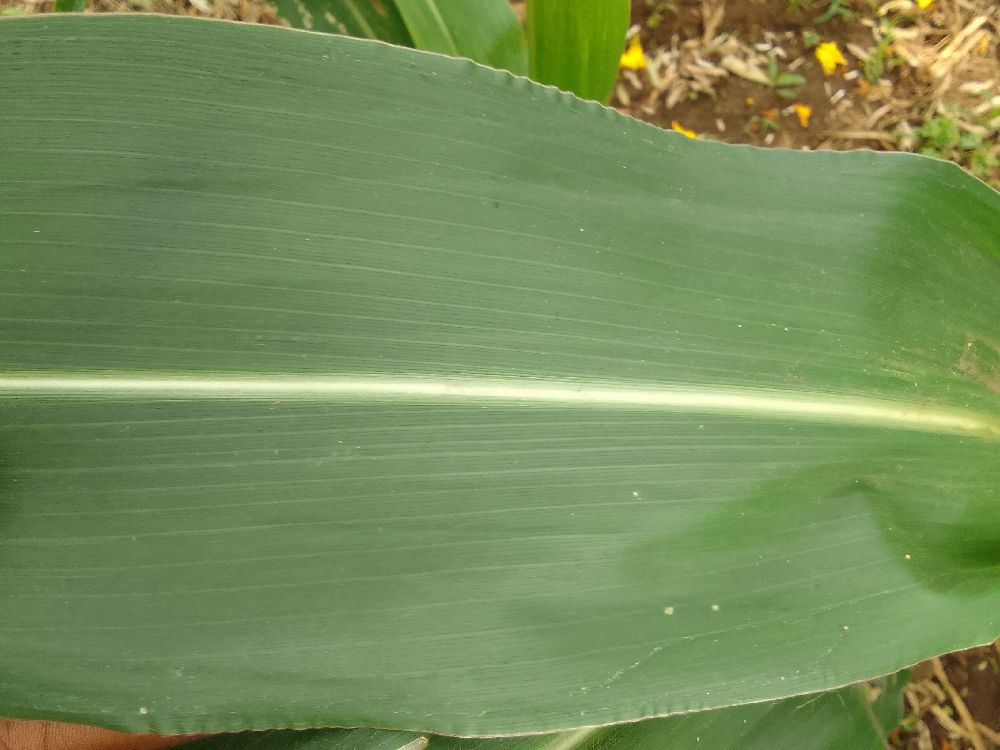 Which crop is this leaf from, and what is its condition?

maize, healthy
